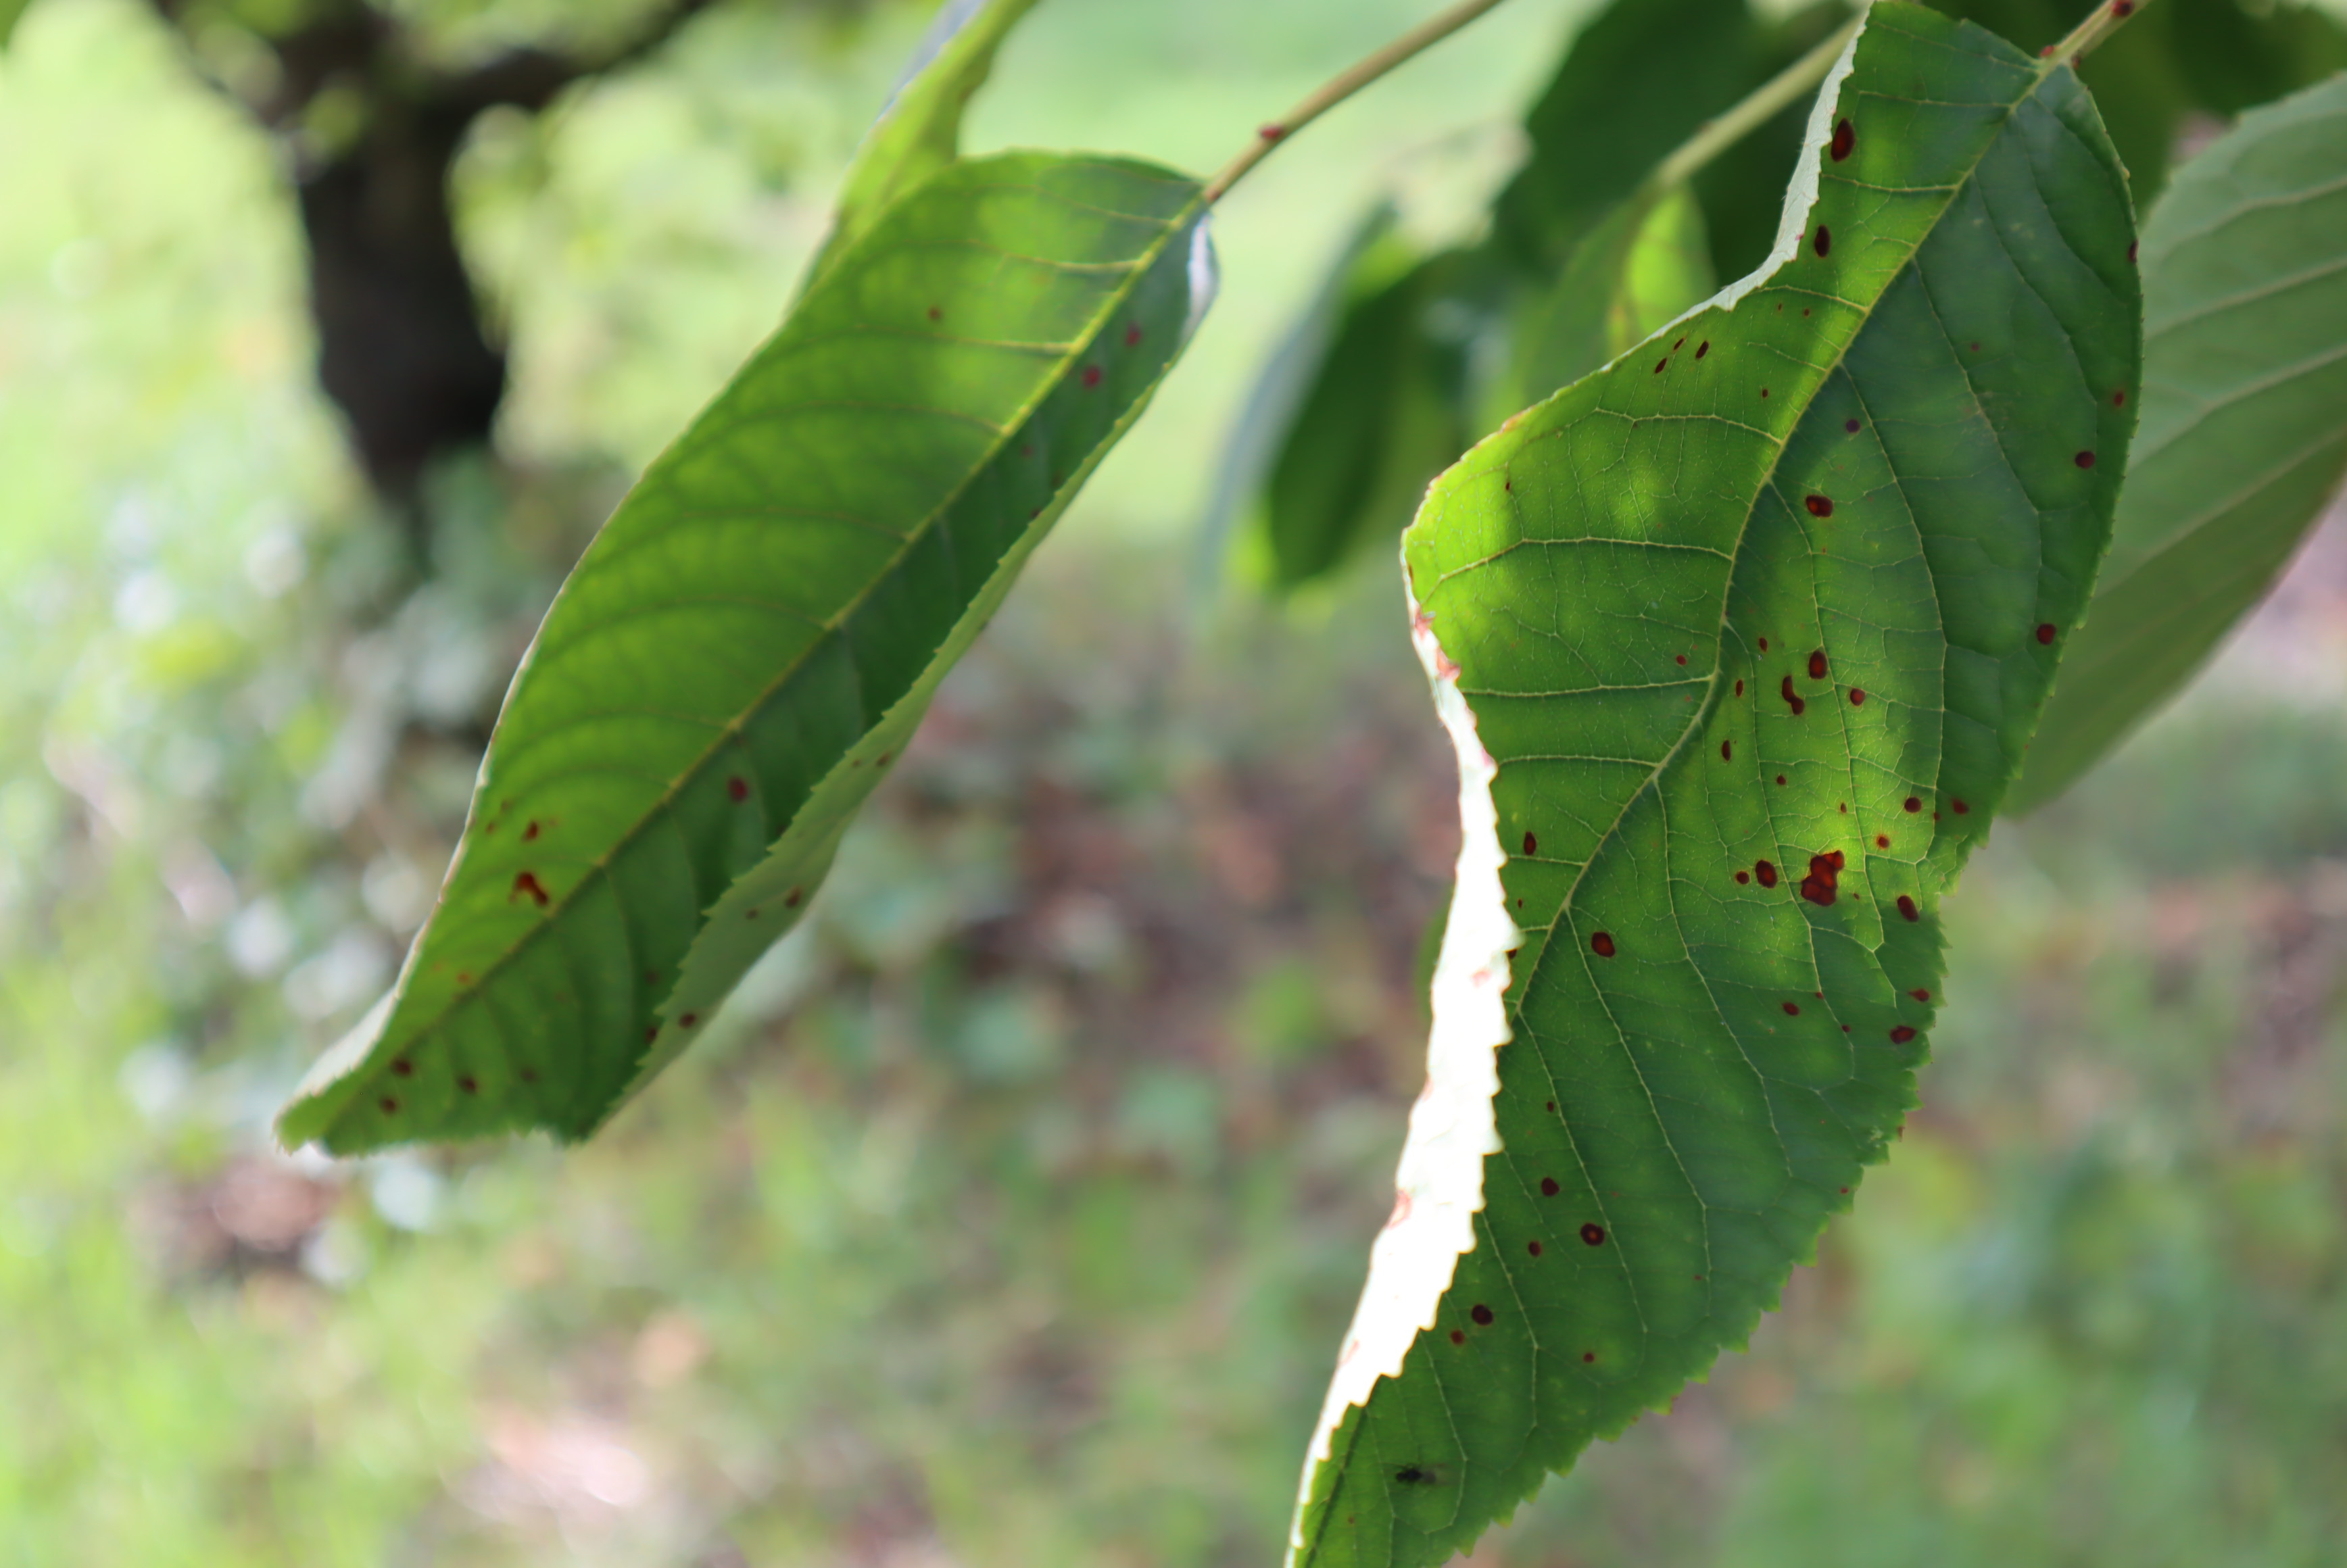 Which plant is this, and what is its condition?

cherry, leaf spot
